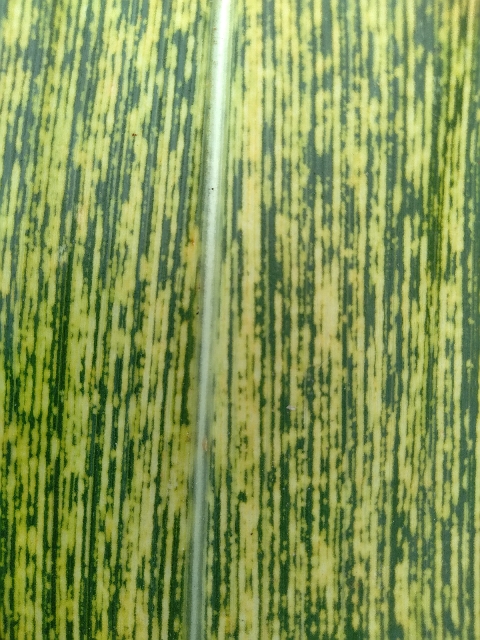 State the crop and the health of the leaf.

maize, maize streak virus
